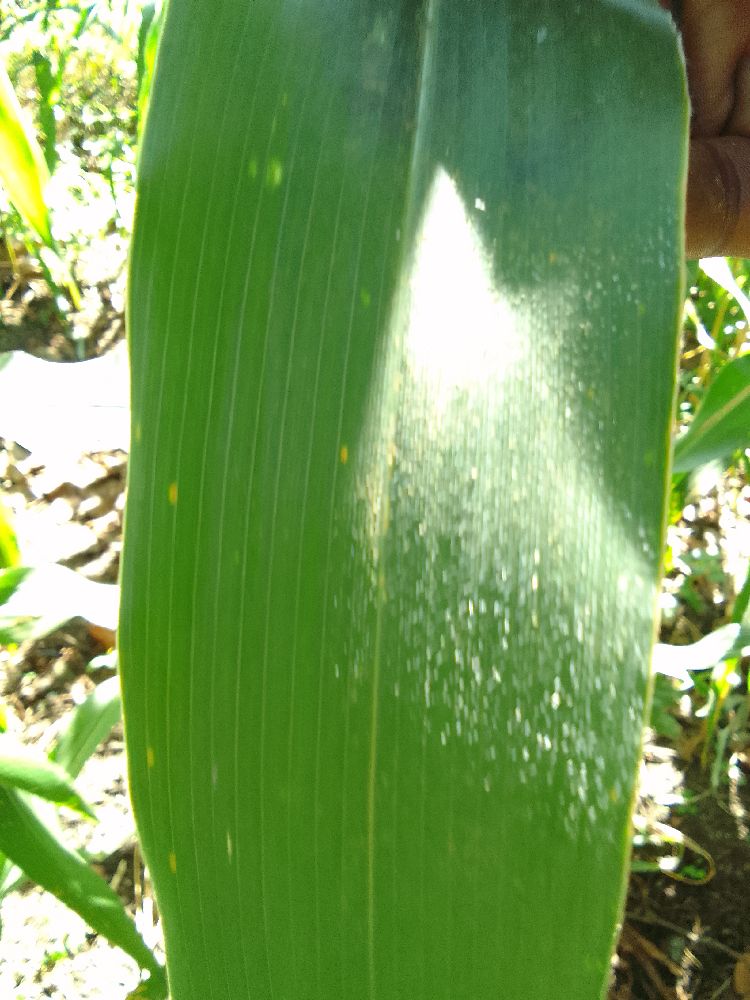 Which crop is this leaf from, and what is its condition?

maize, healthy
